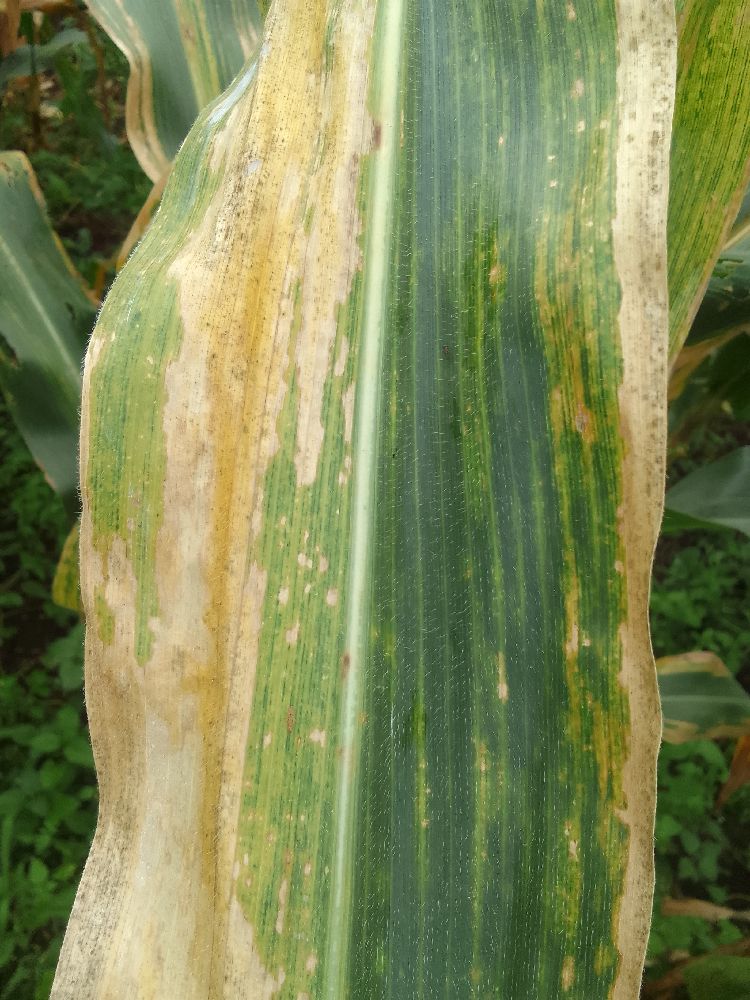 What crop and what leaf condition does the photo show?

maize, maize lethal necrosis
